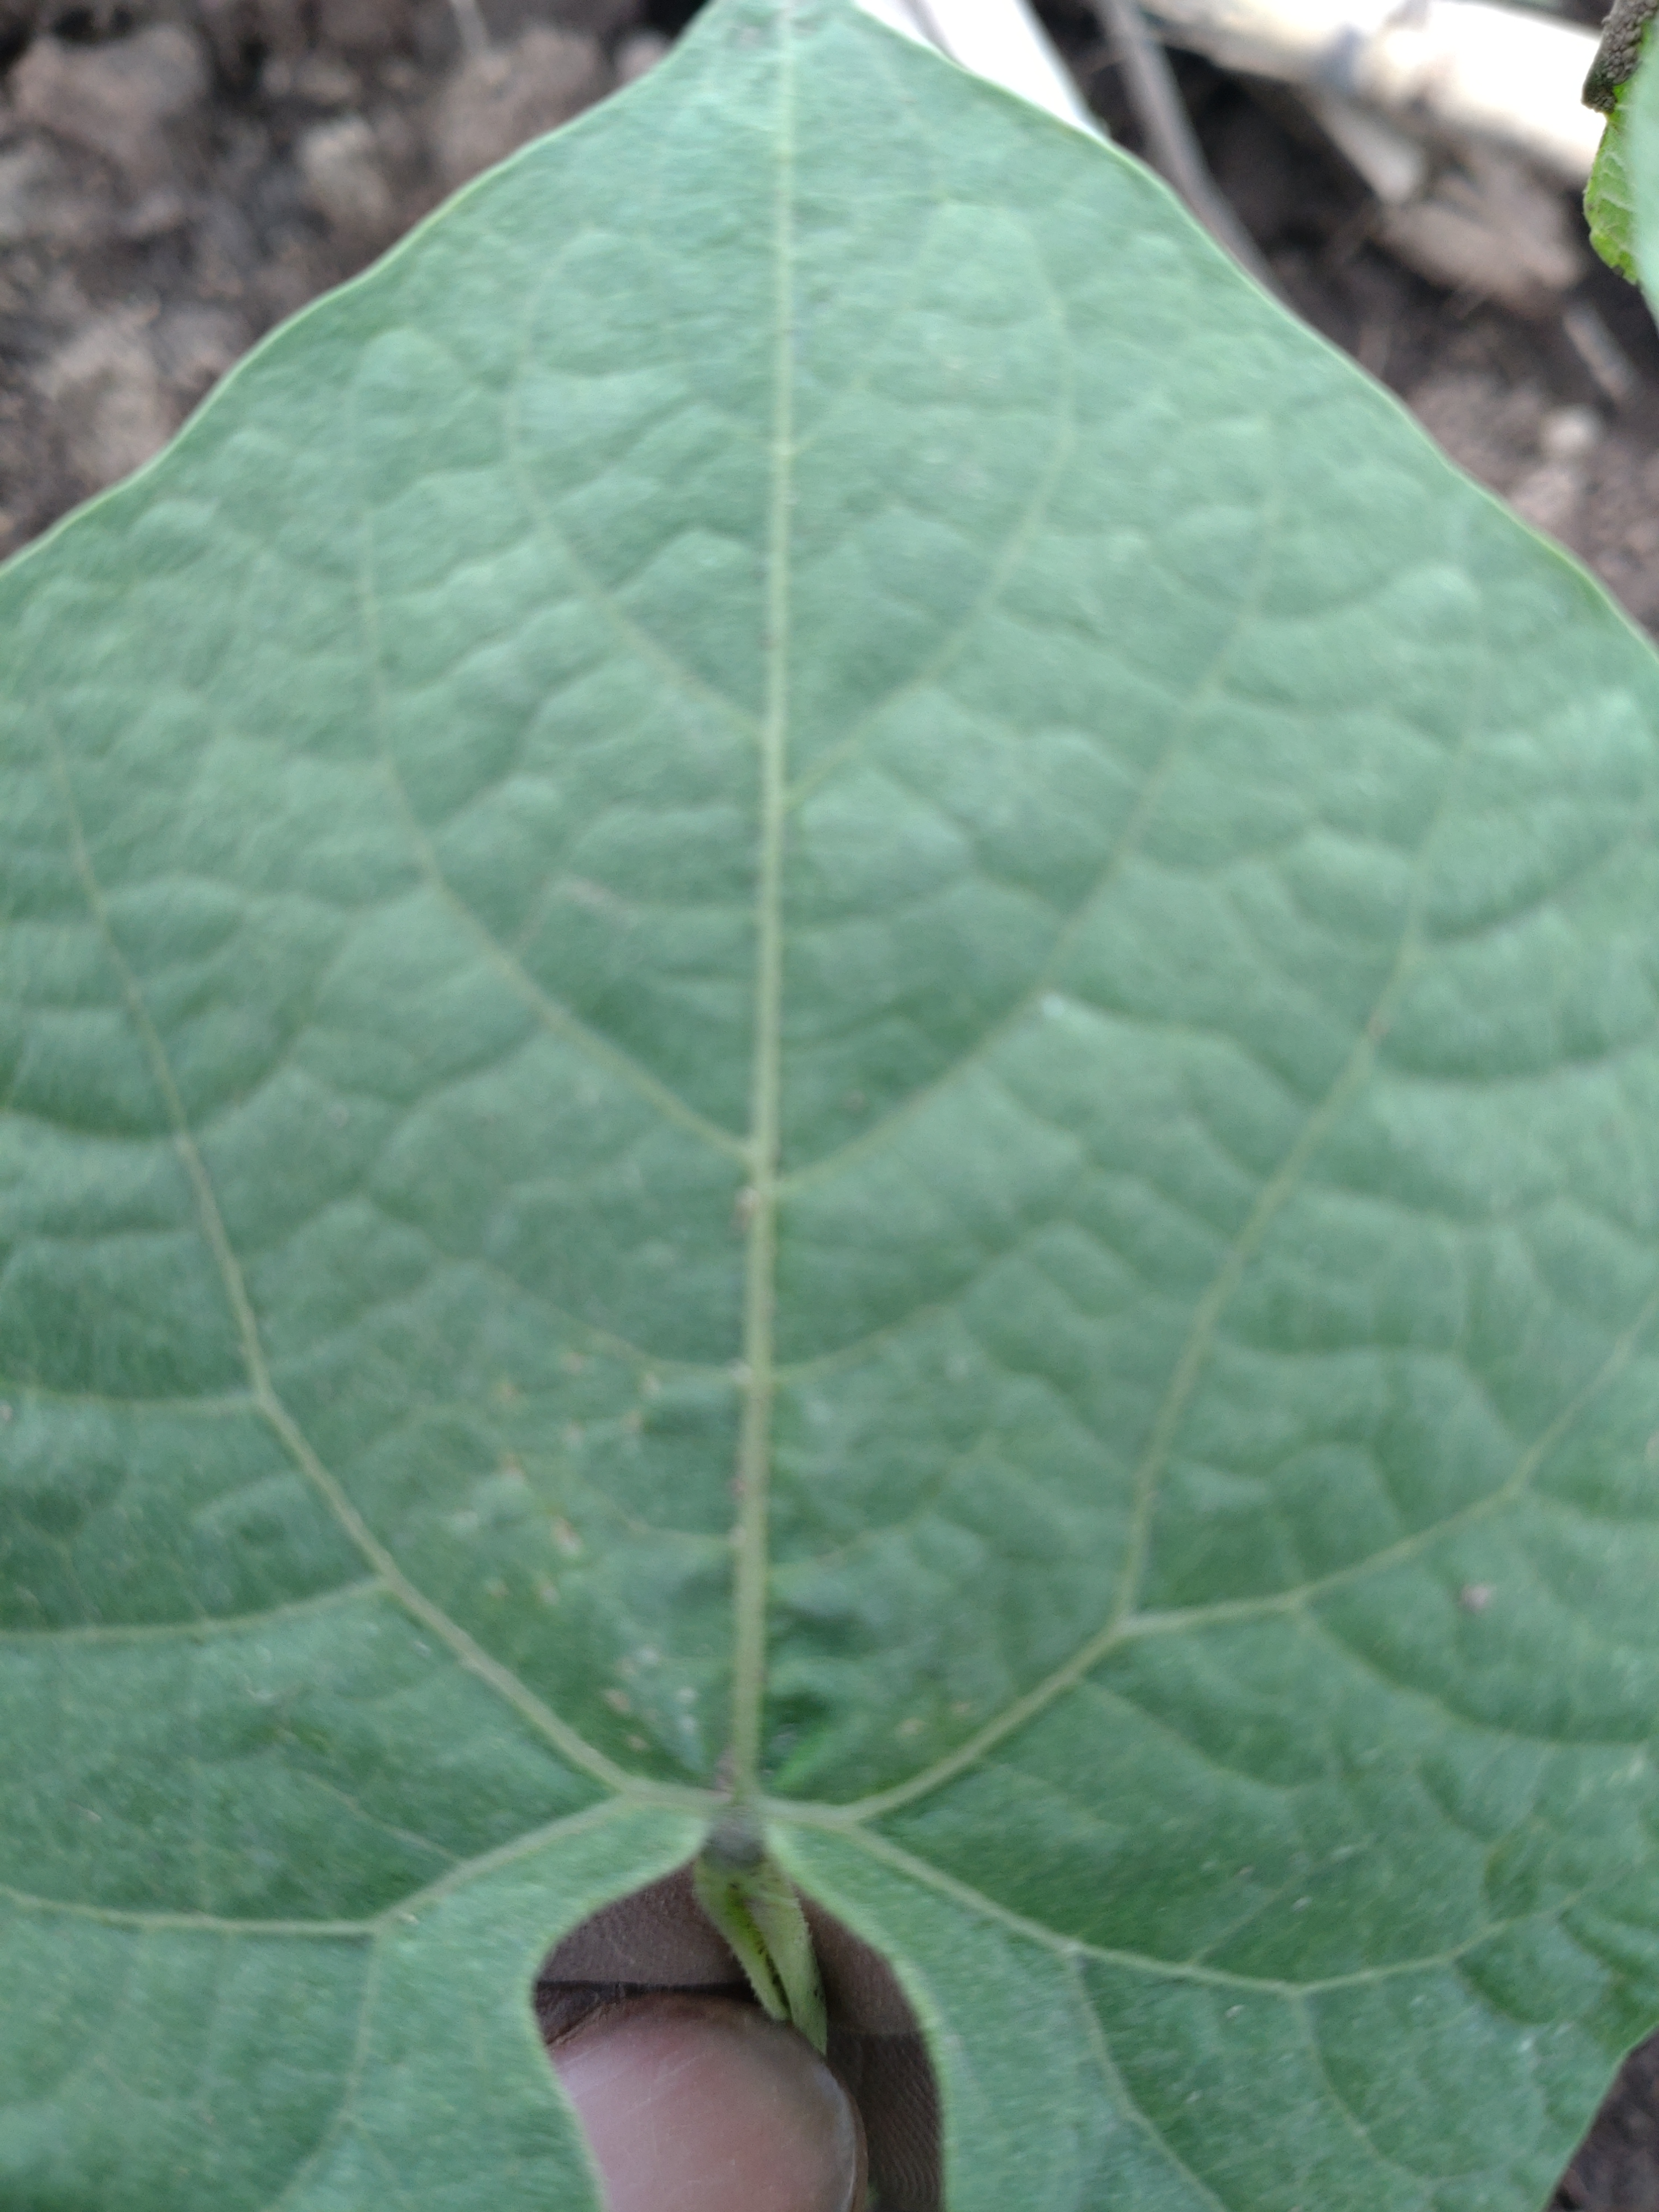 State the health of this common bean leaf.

healthy
